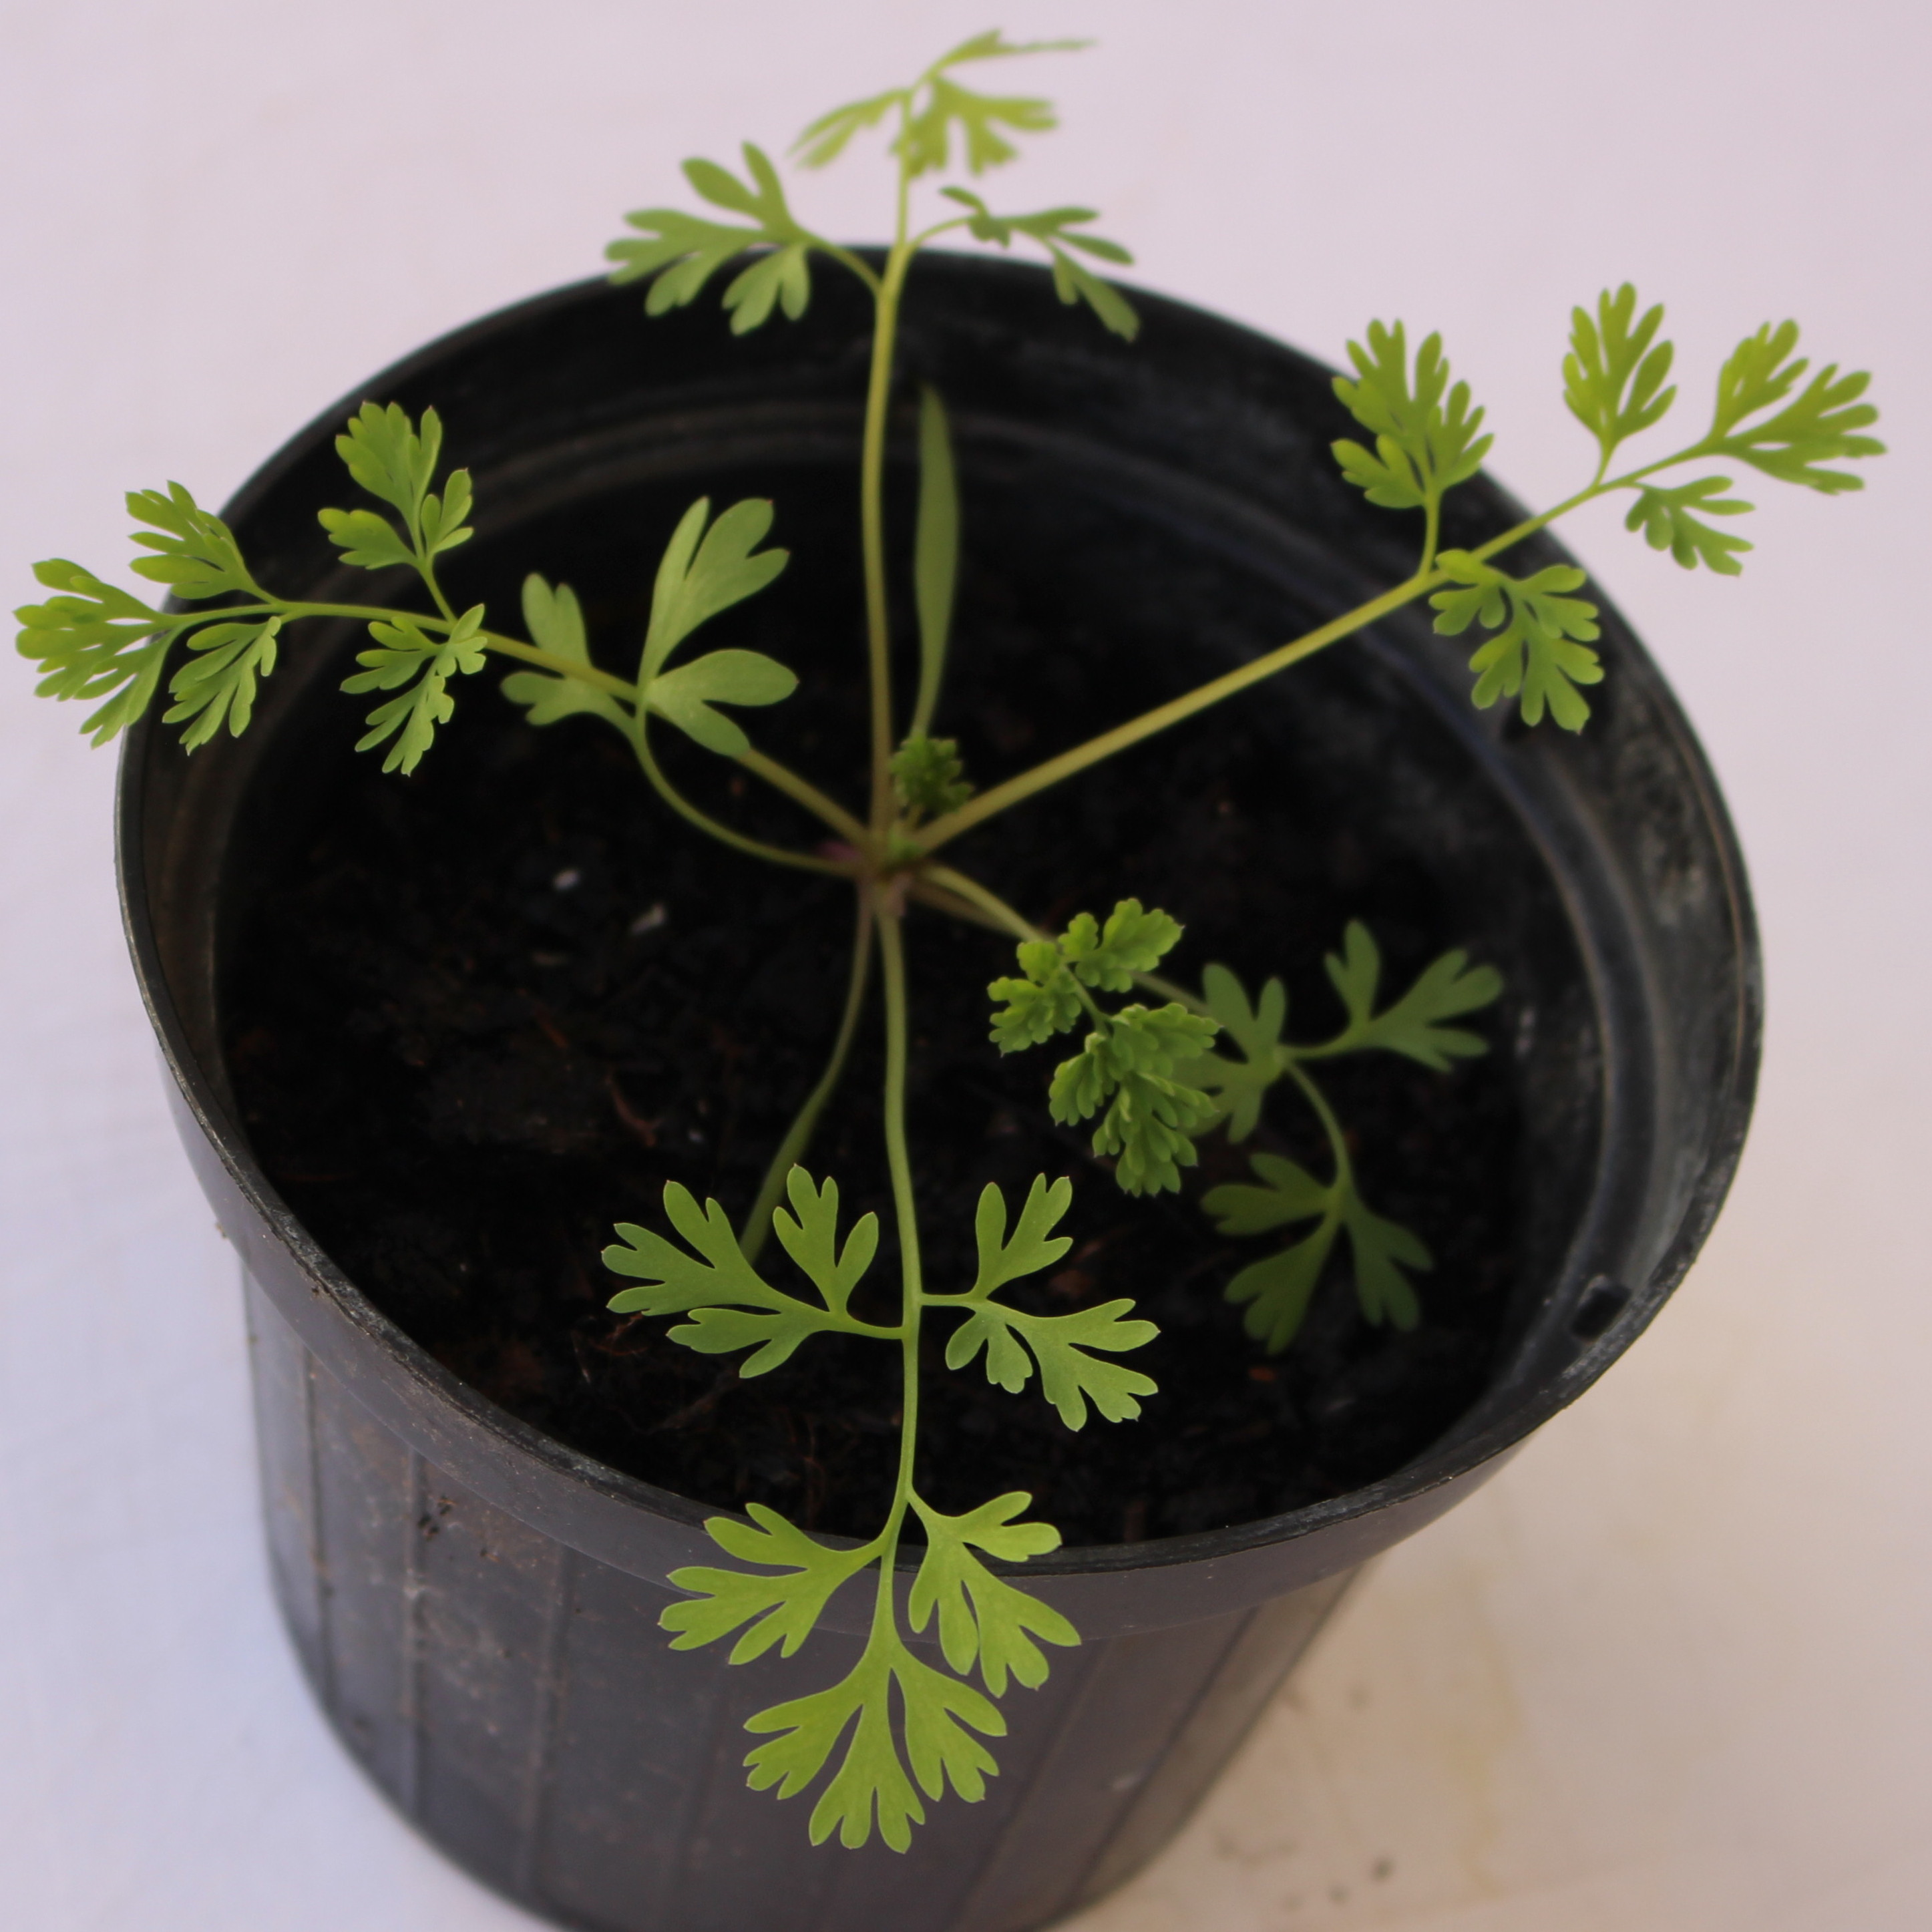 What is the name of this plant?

Fumaria officinalis
